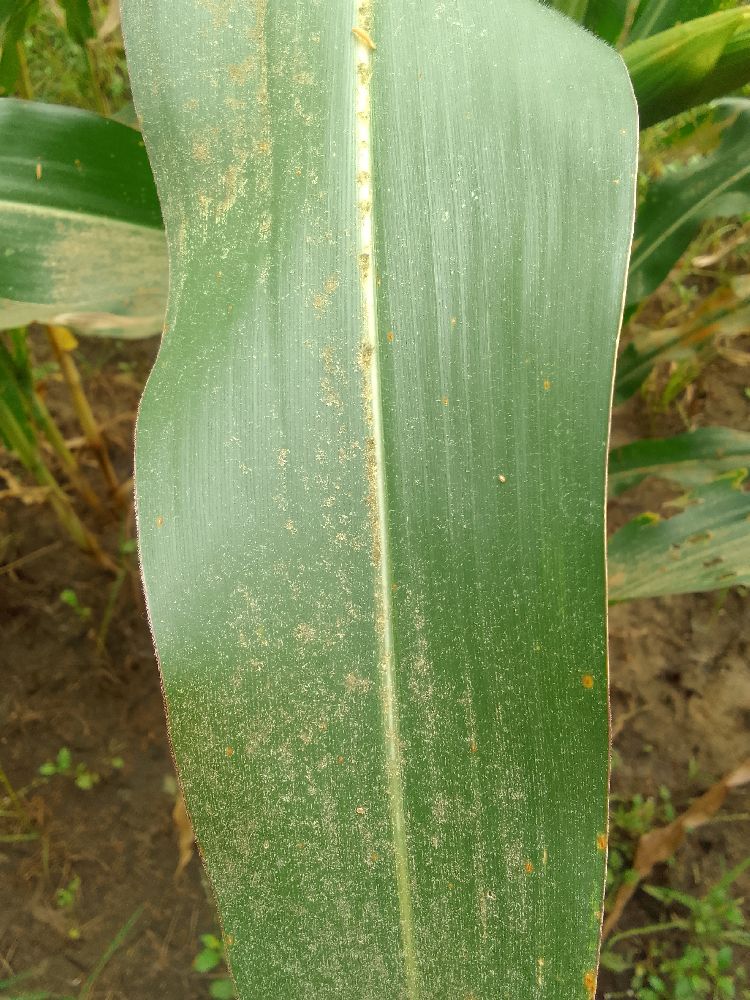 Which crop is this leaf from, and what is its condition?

maize, healthy
